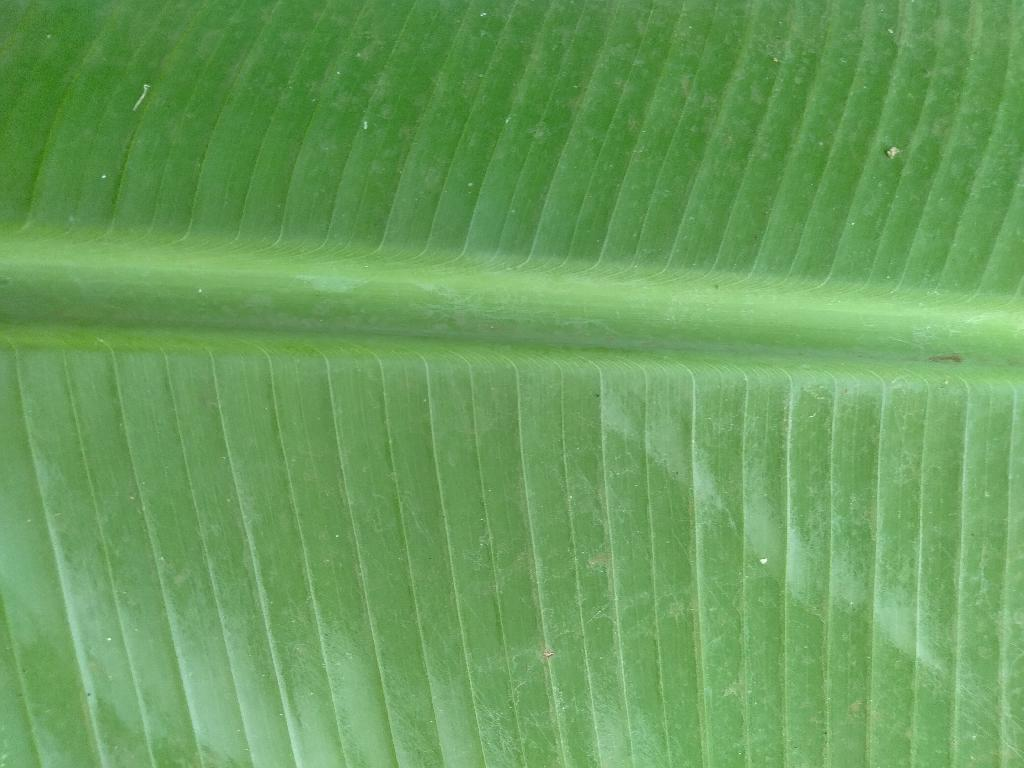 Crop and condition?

banana, healthy
